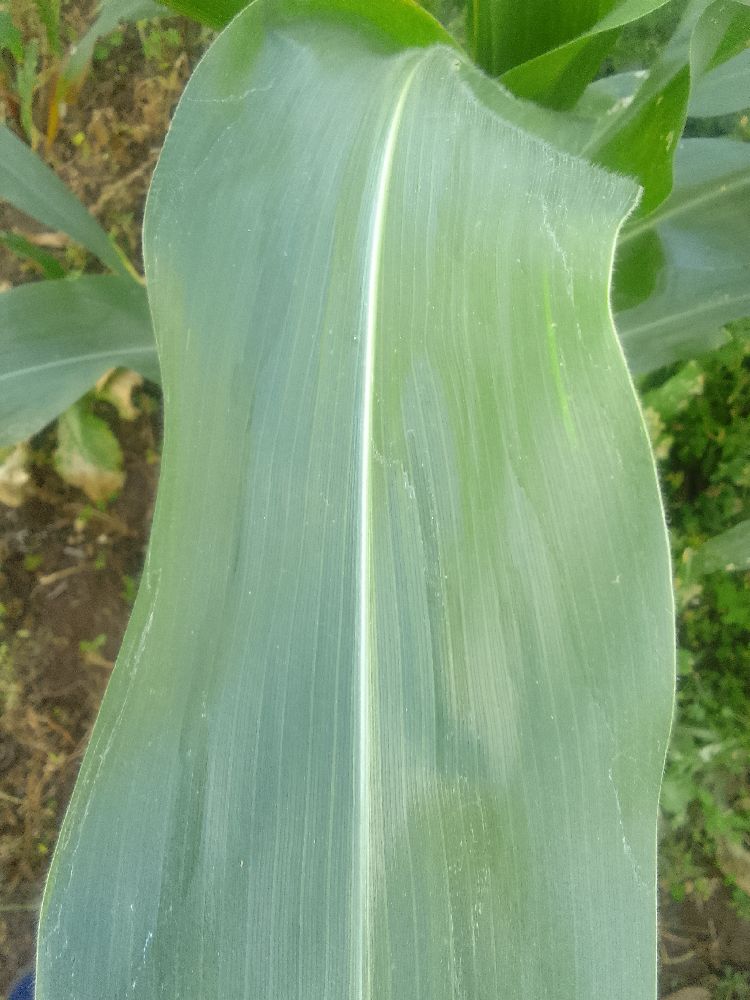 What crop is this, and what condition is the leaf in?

maize, healthy
